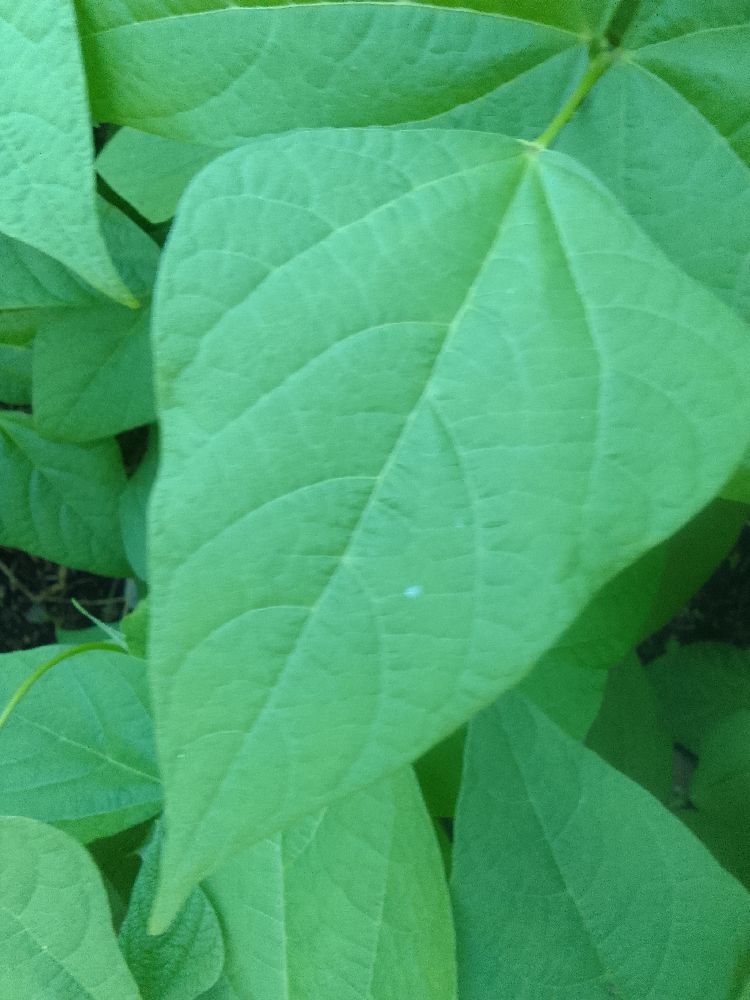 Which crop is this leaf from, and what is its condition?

common bean, healthy
